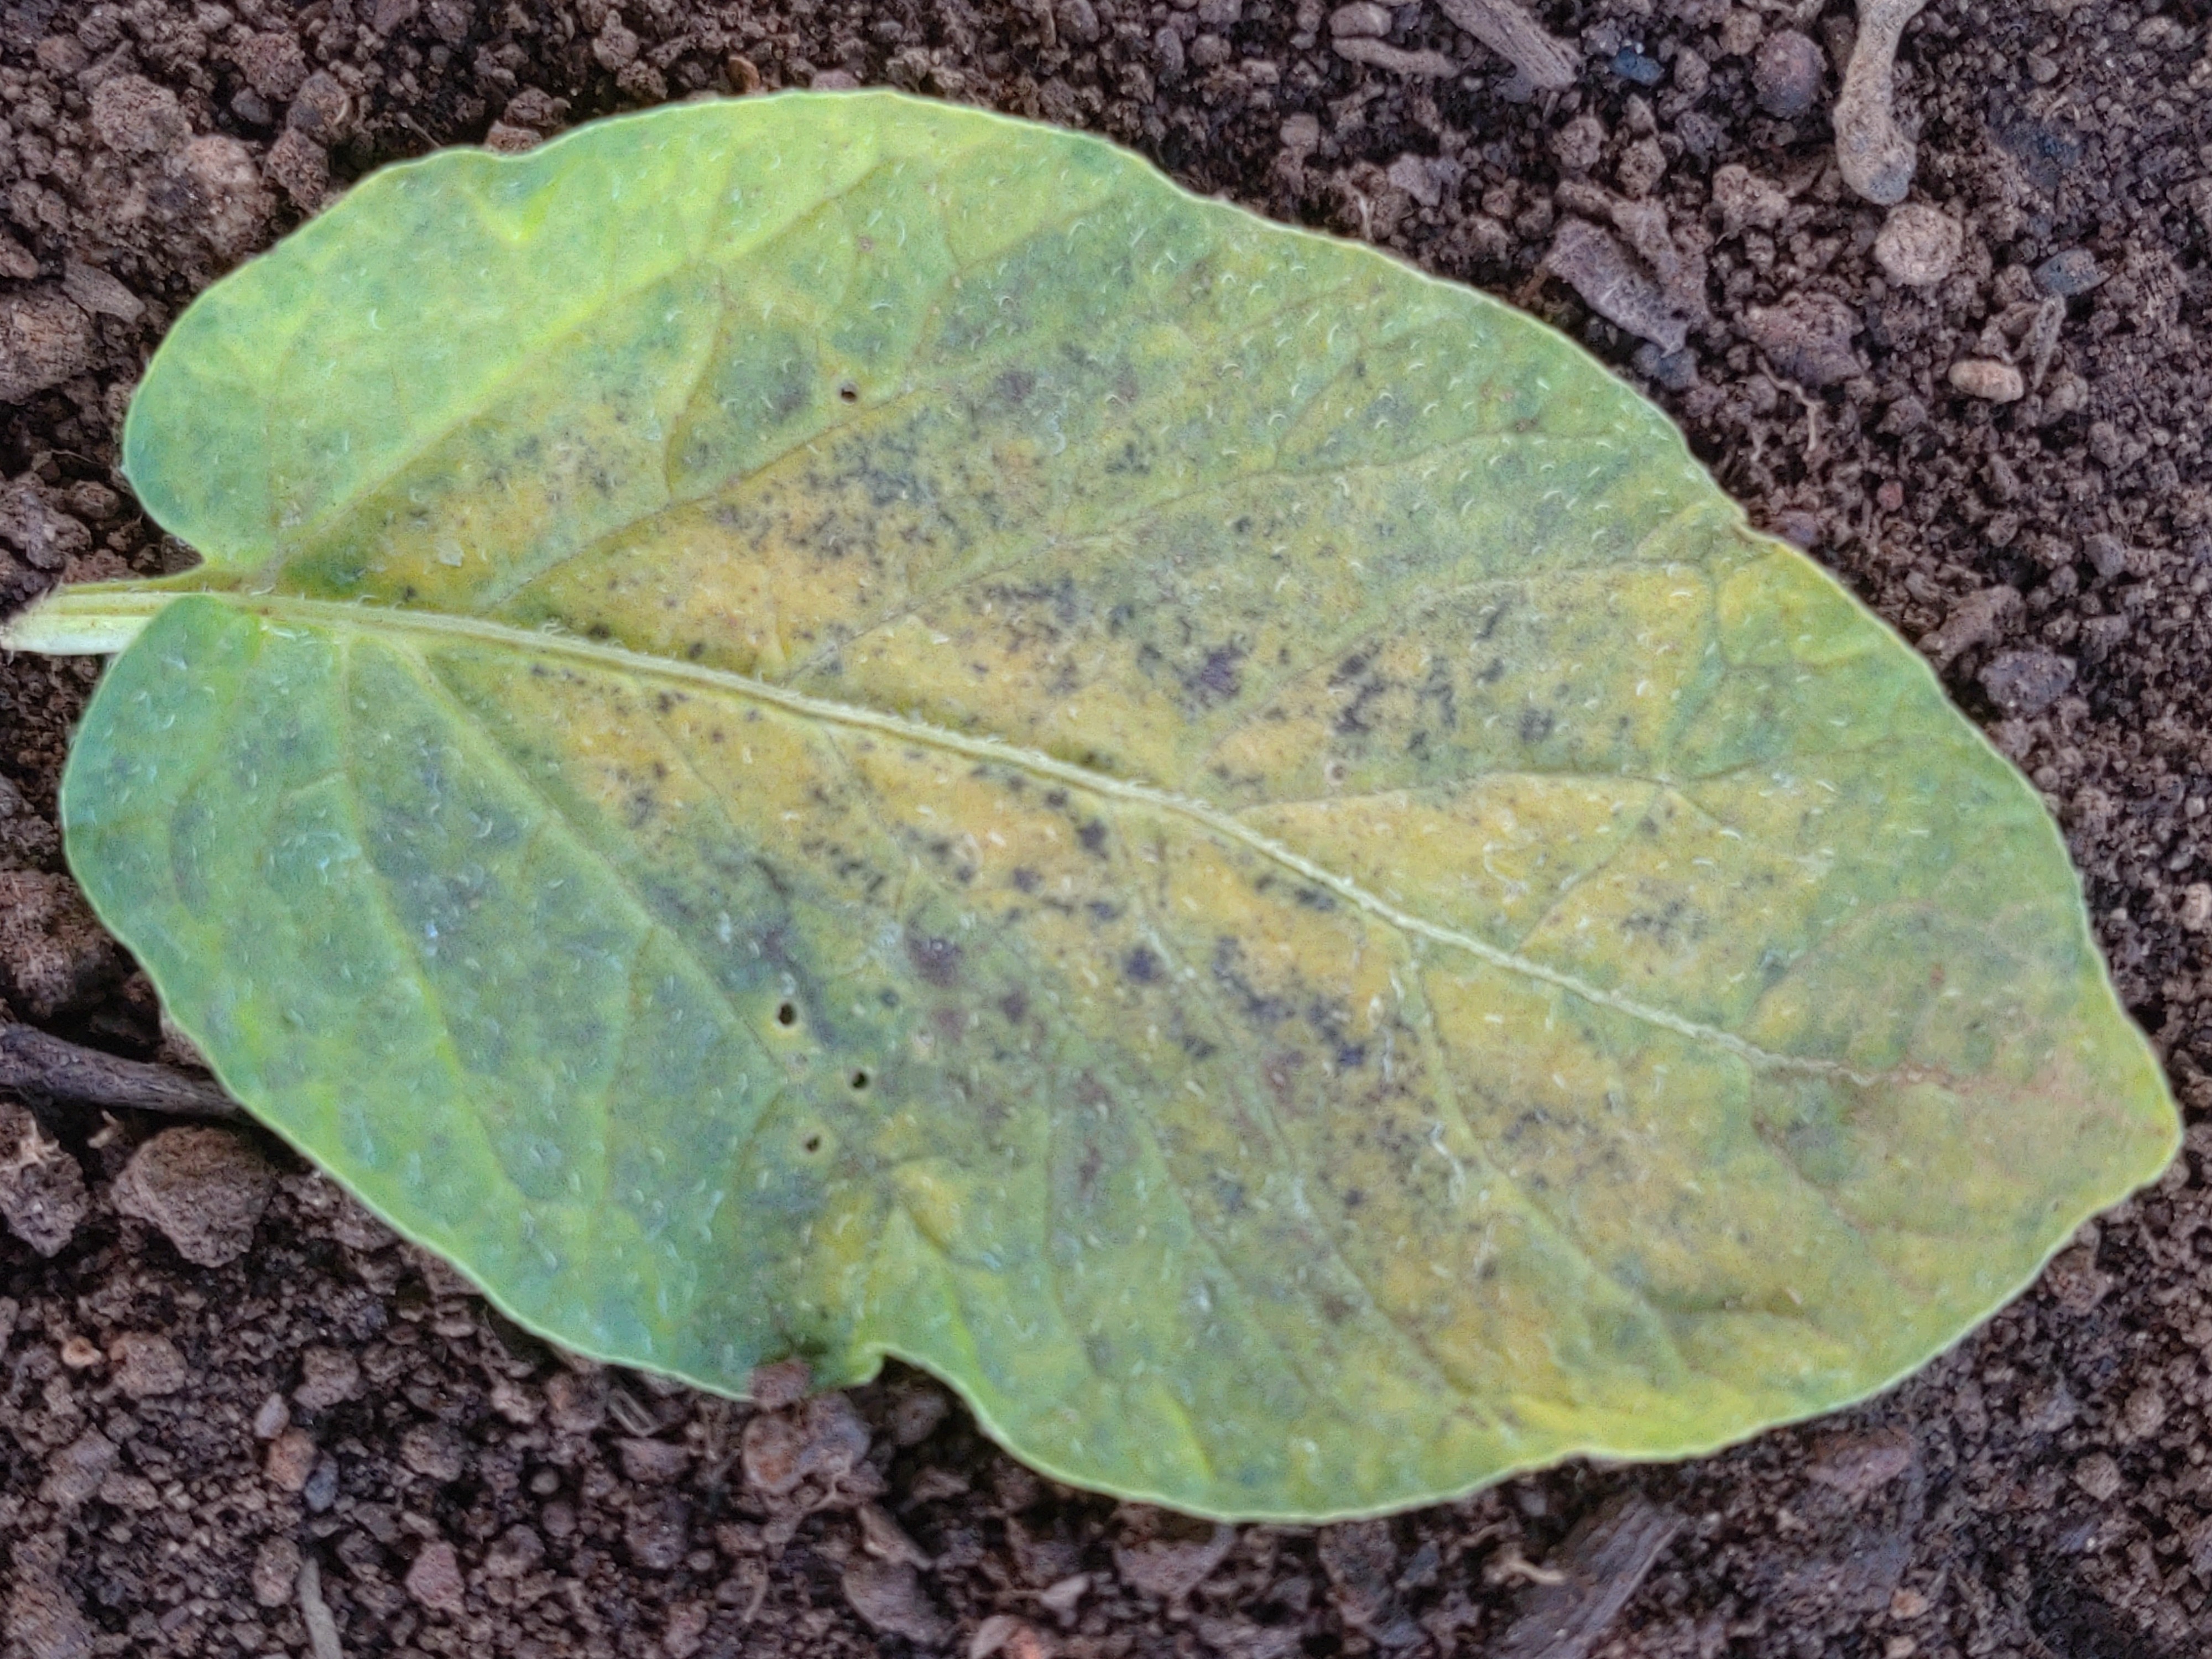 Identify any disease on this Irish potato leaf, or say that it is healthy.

late blight
